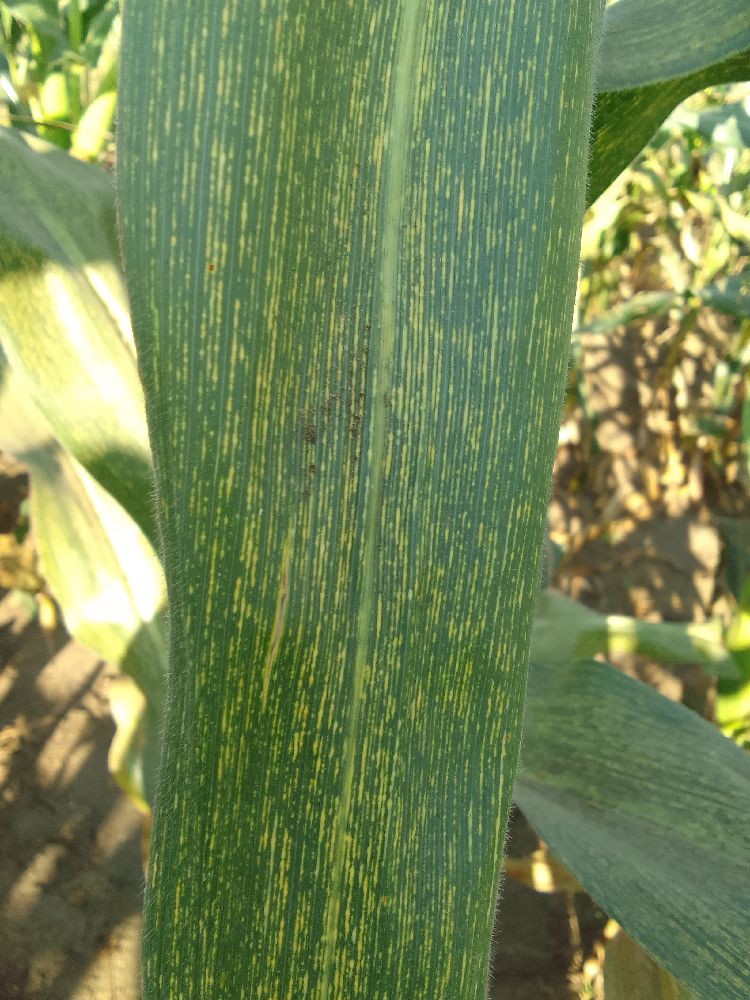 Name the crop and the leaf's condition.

maize, maize streak virus
